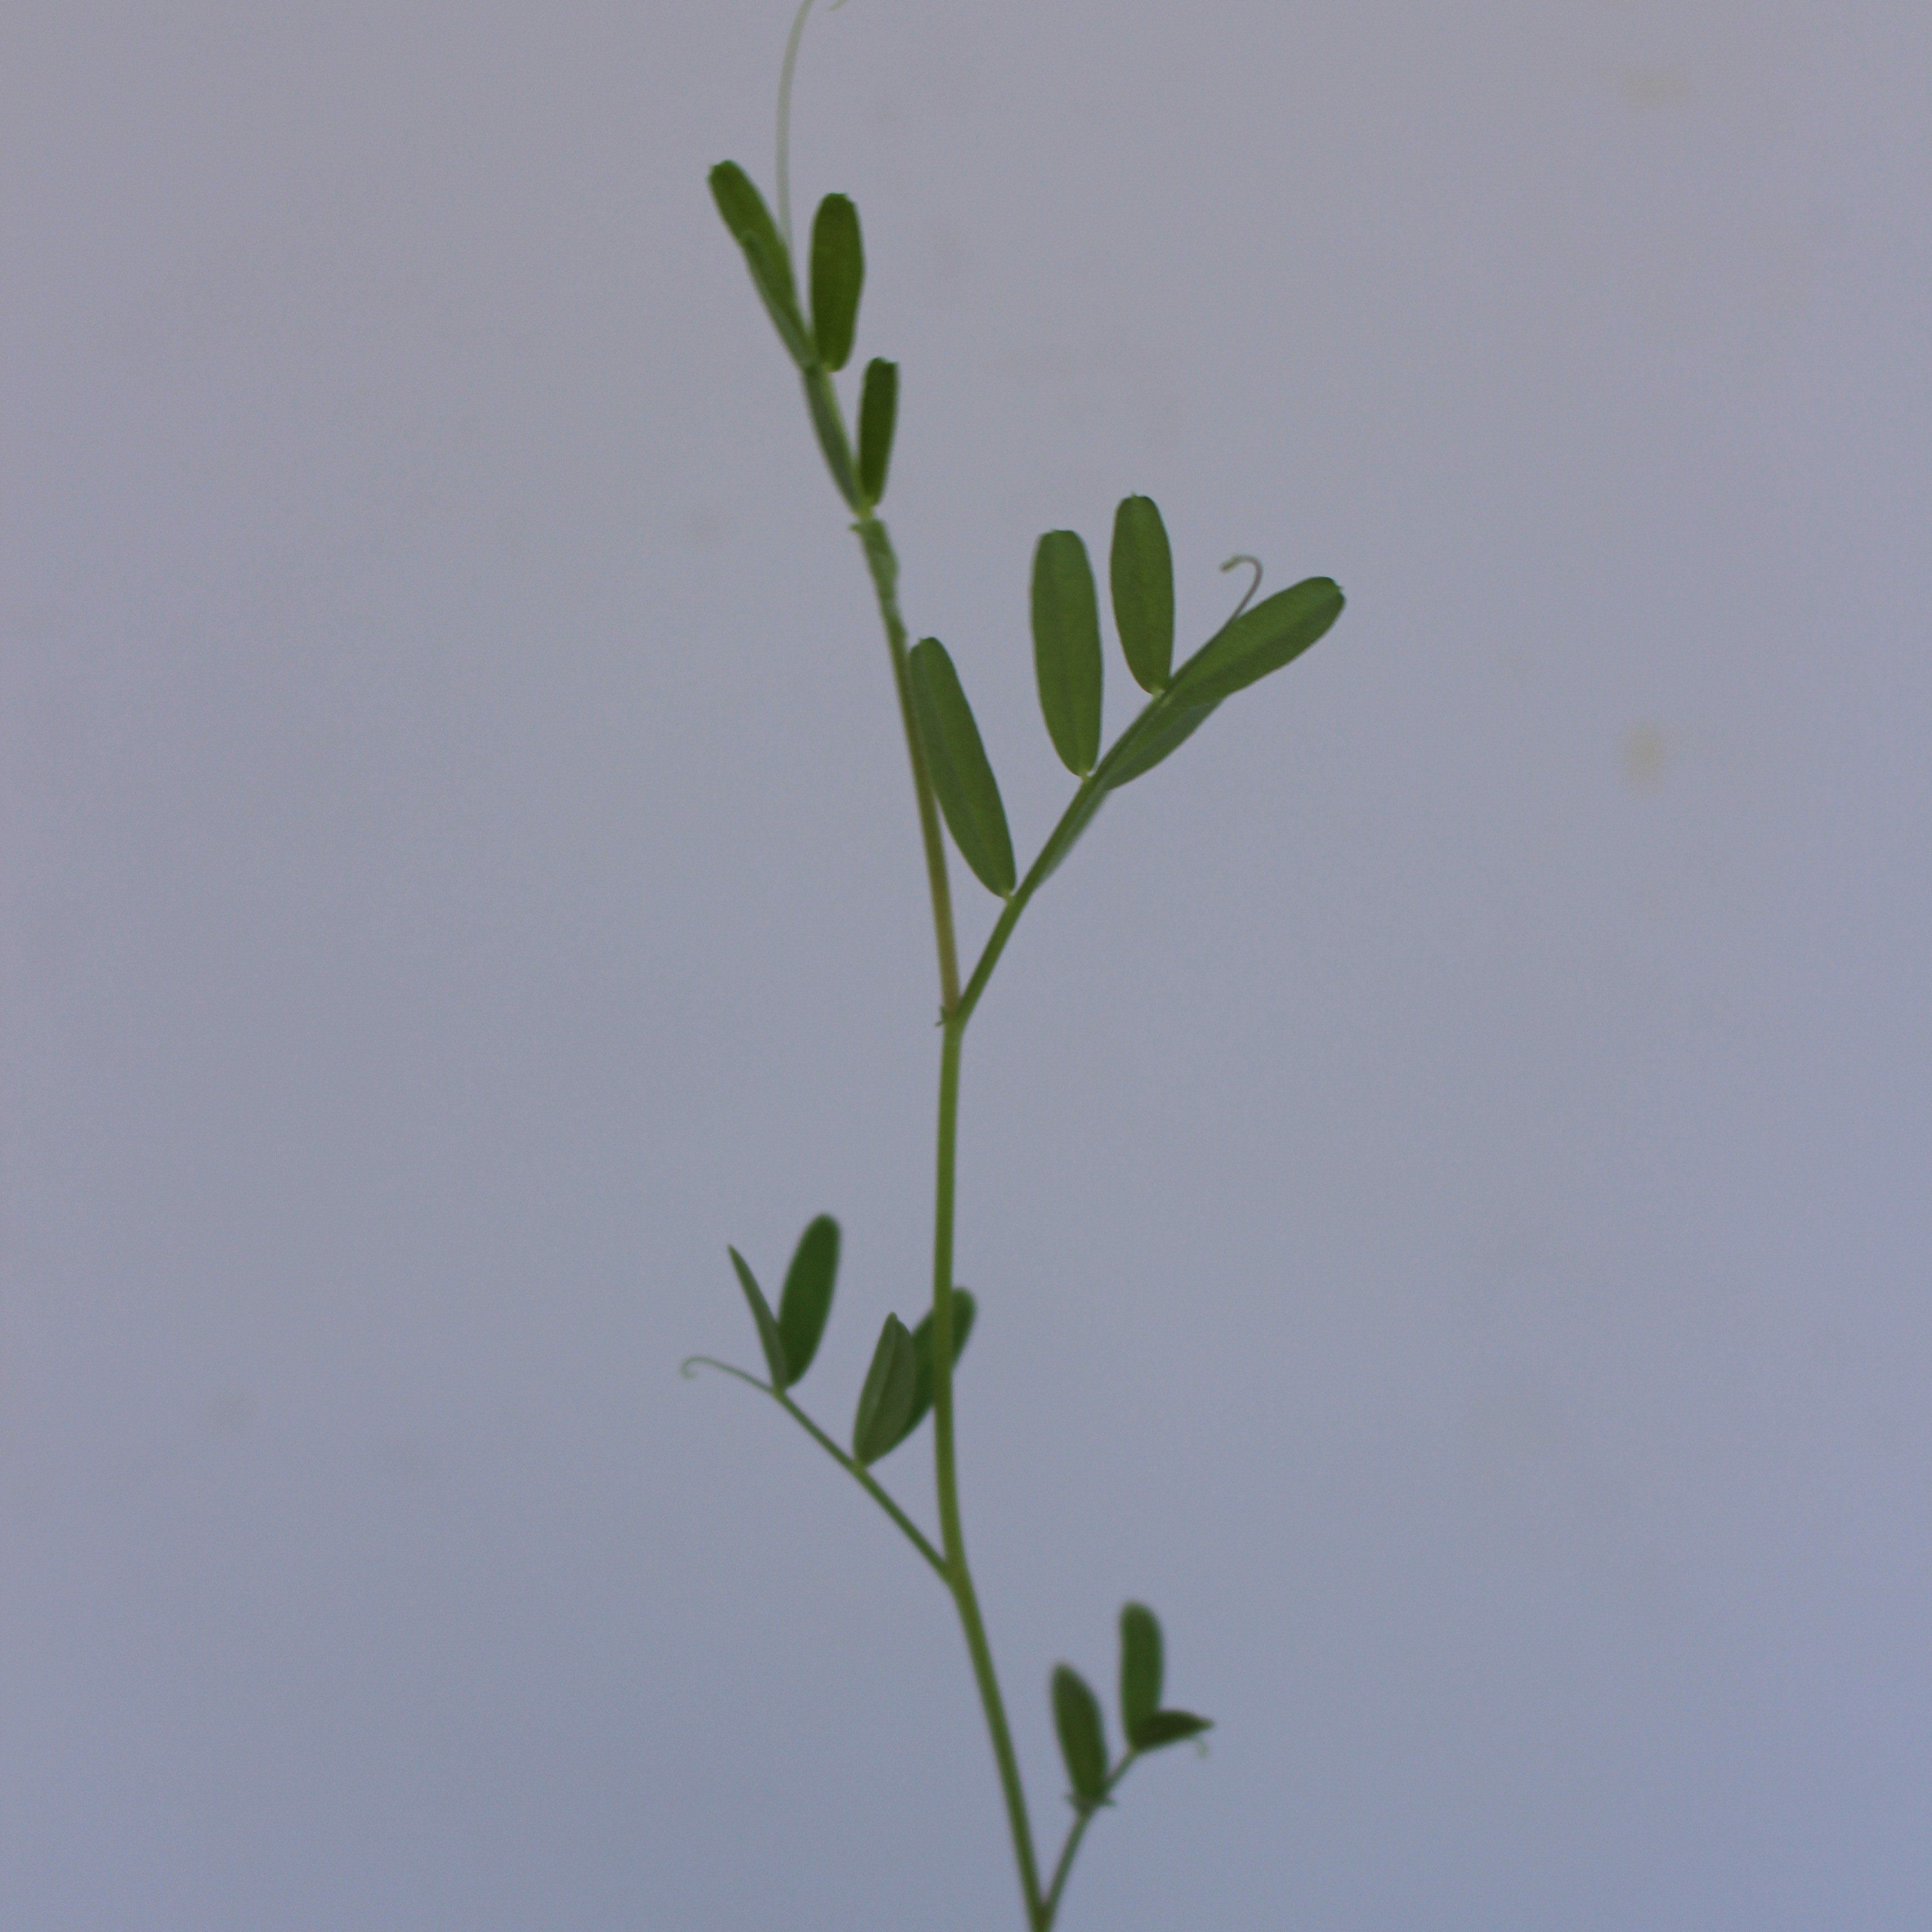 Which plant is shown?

Vicia sativa
